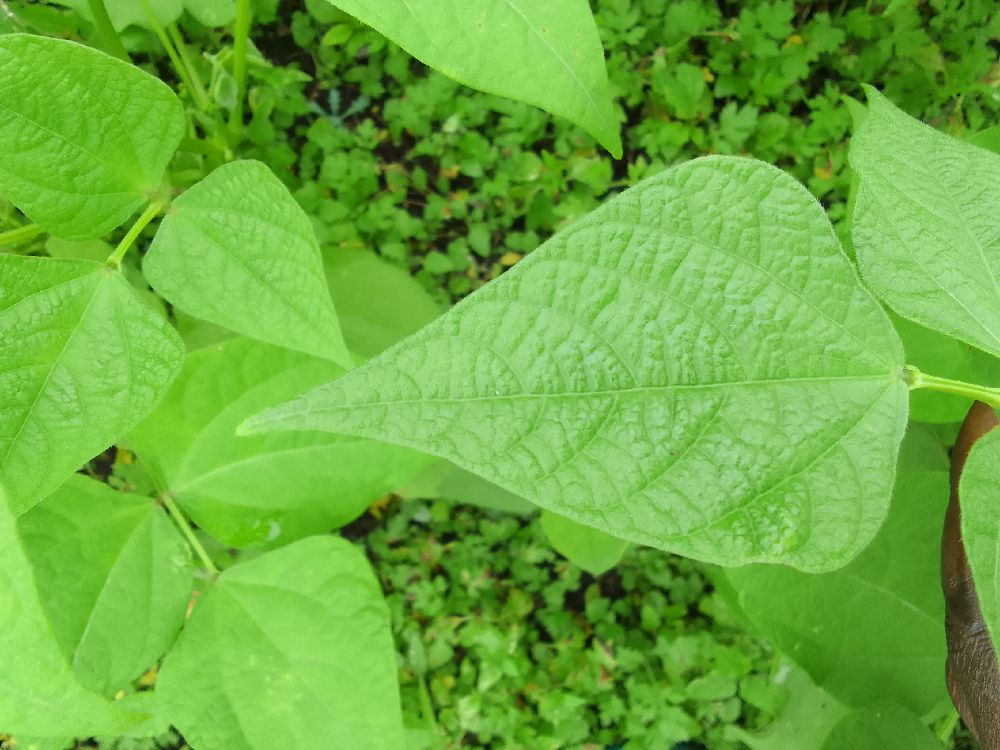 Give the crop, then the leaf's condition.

common bean, healthy
